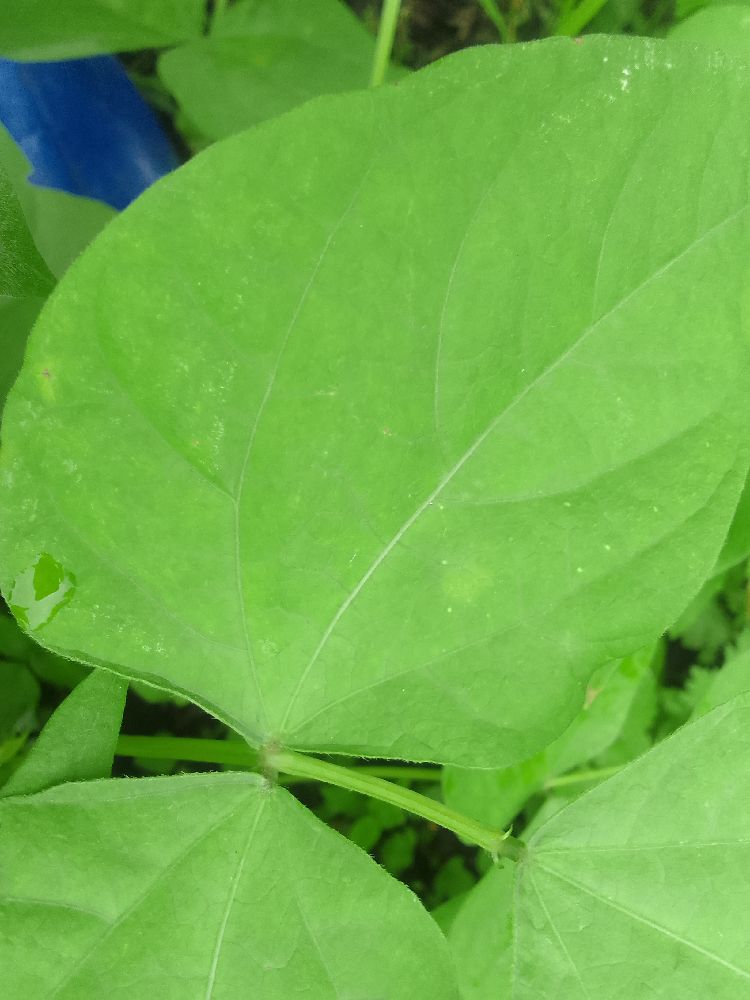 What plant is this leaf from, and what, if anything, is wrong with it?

common bean, healthy
